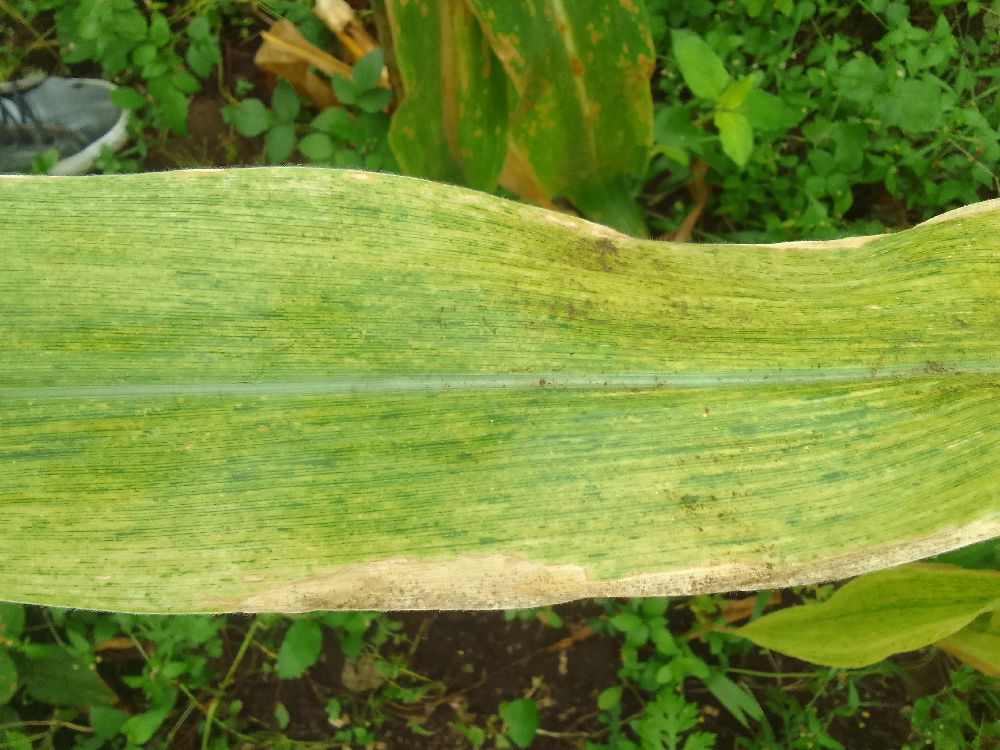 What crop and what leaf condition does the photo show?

maize, maize lethal necrosis
